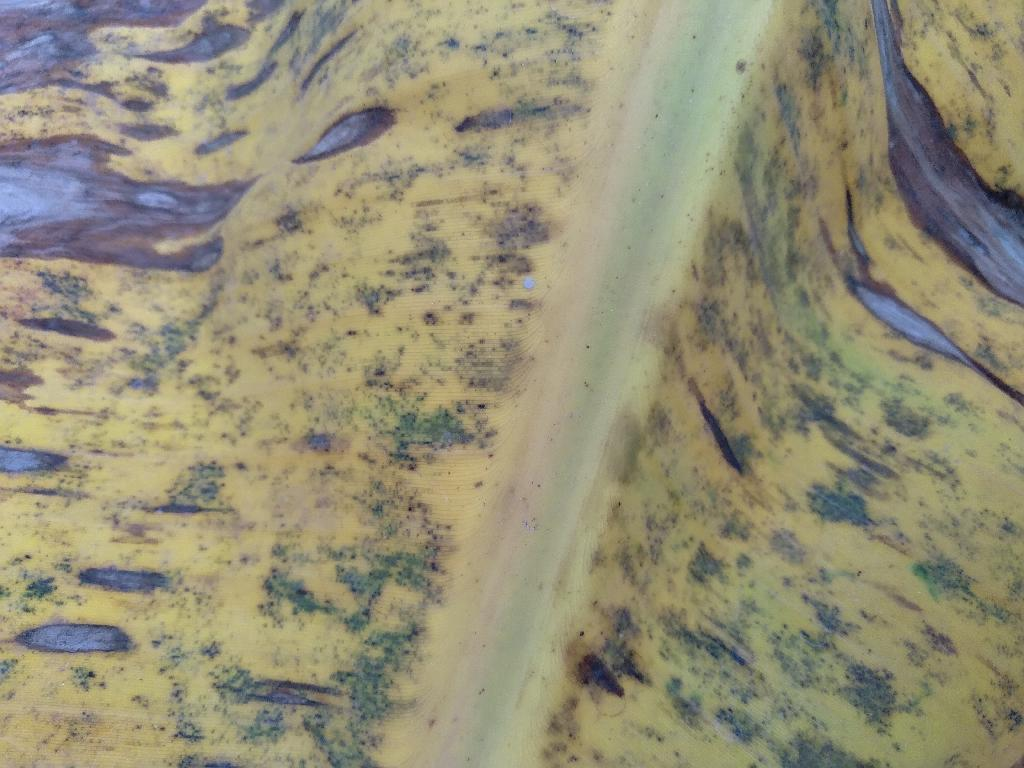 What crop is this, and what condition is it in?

banana, black sigatoka
